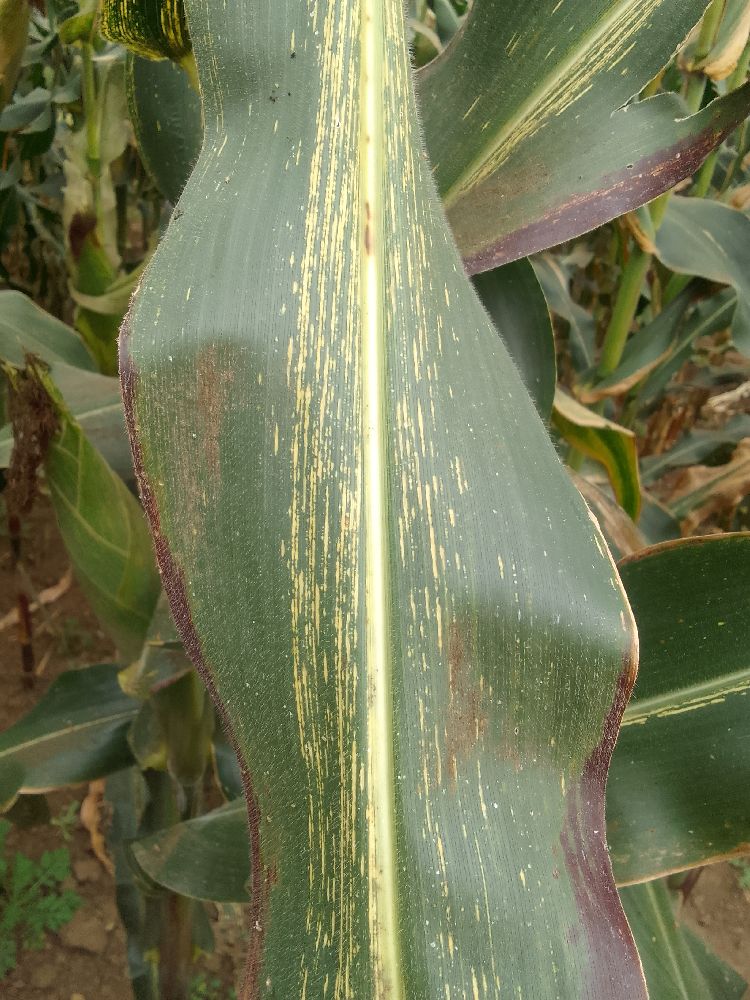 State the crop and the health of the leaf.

maize, maize streak virus
